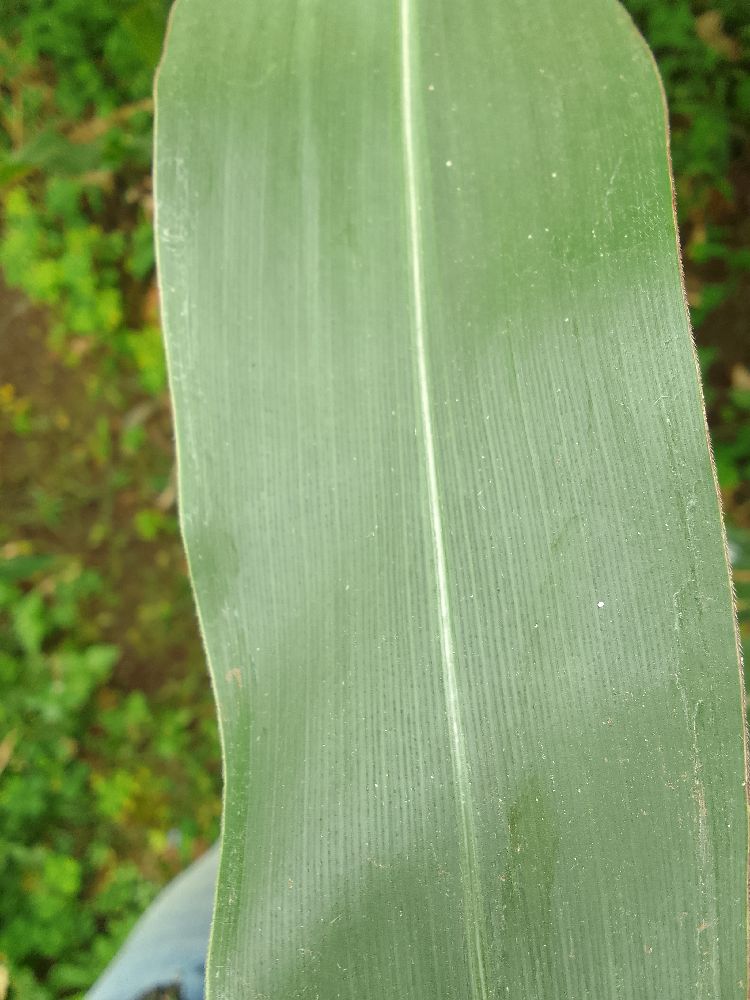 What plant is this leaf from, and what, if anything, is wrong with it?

maize, healthy
